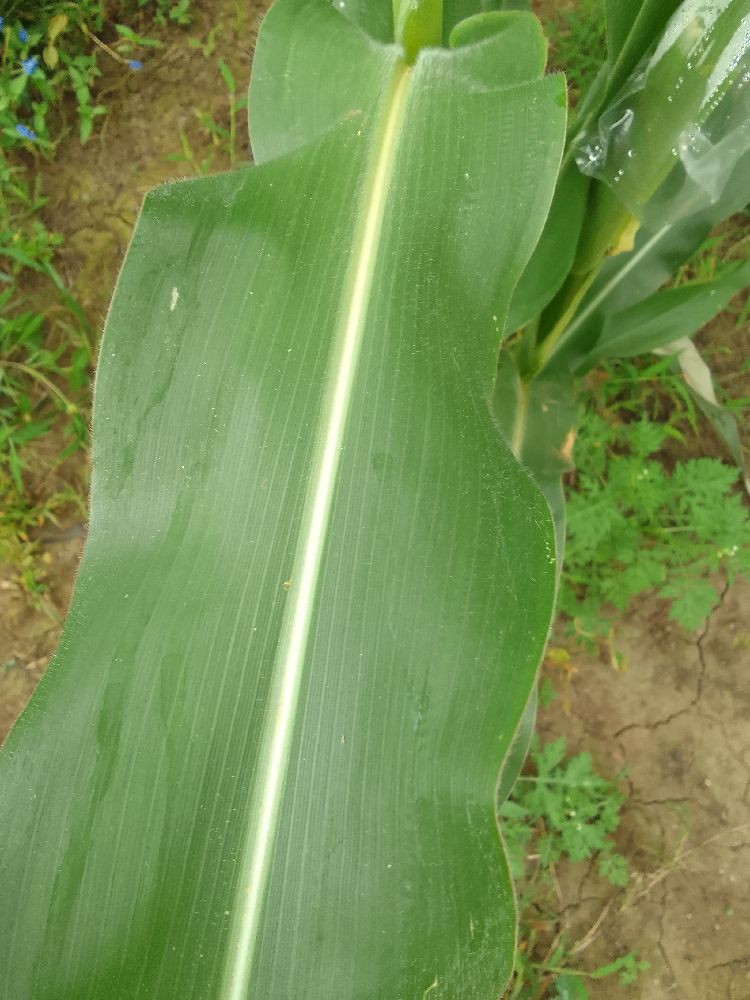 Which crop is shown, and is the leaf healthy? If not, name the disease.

maize, healthy
